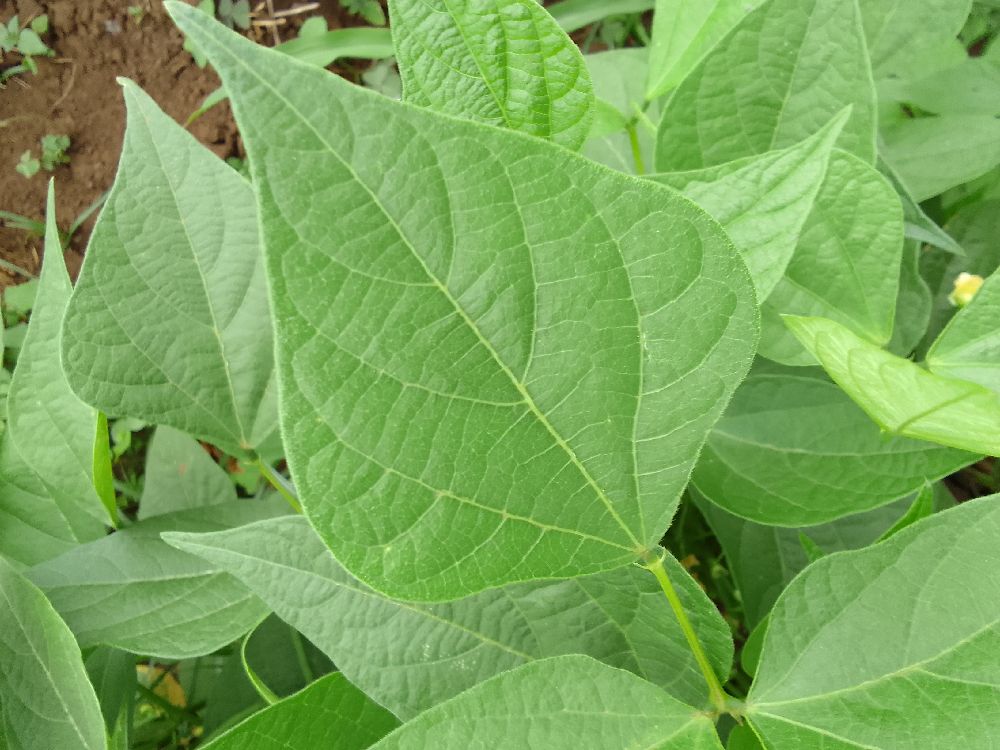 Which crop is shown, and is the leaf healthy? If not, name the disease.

common bean, healthy
